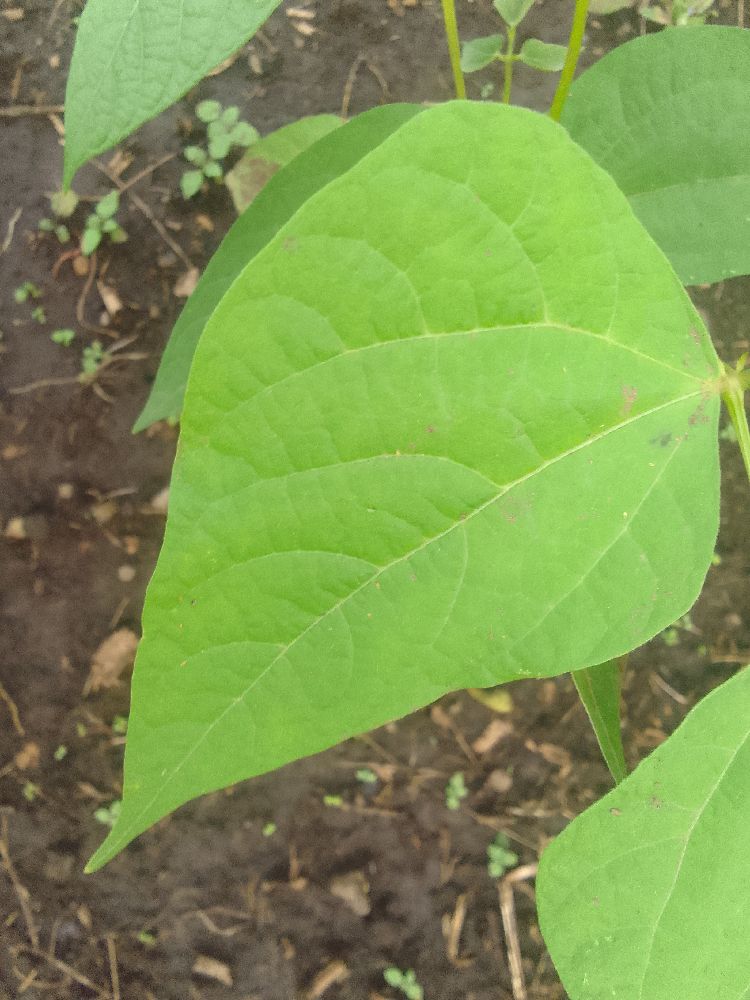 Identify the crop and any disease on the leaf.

common bean, healthy
